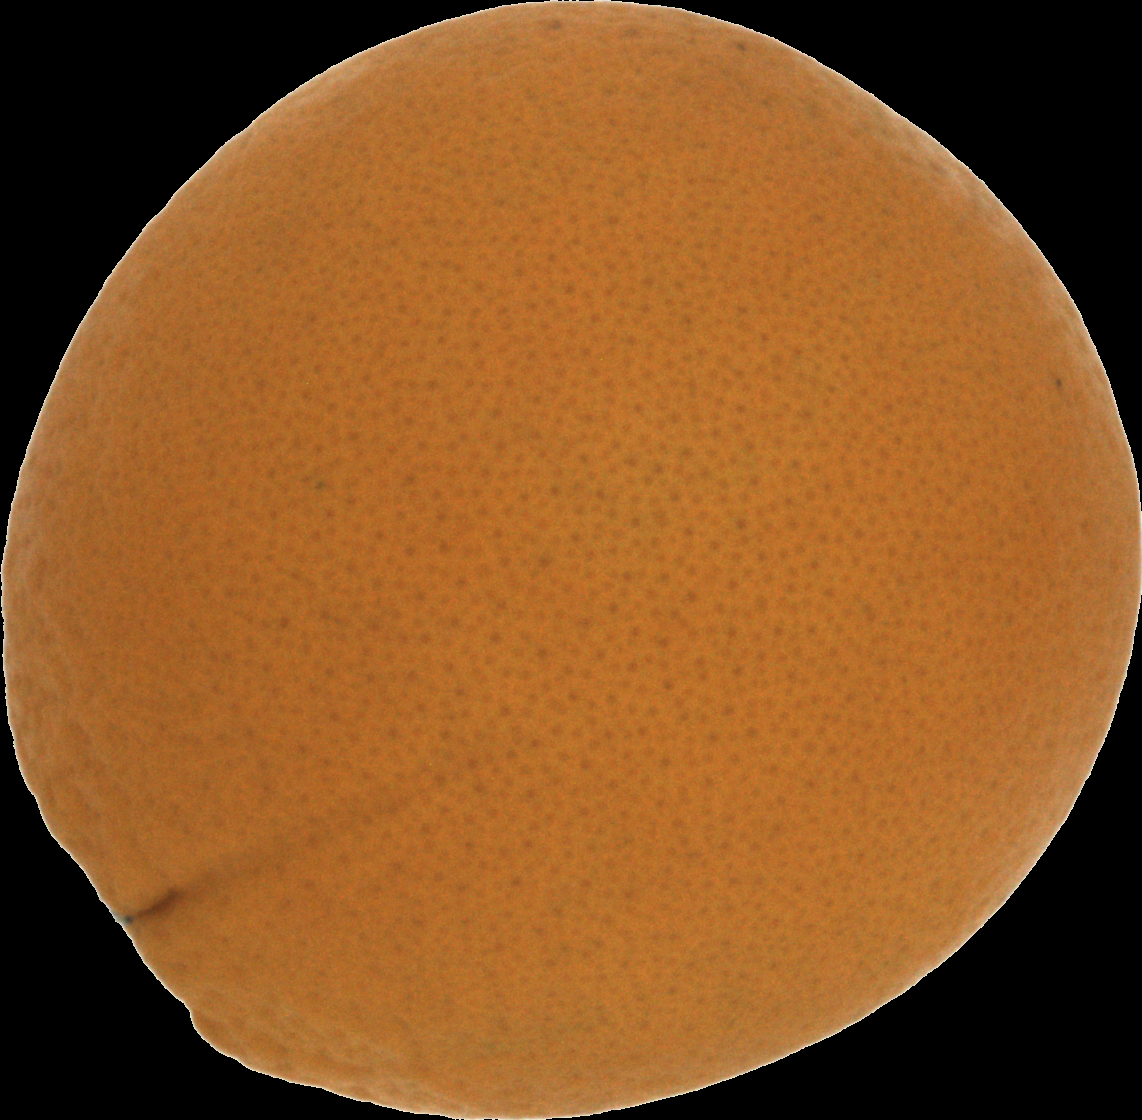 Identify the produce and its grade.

orange, good
